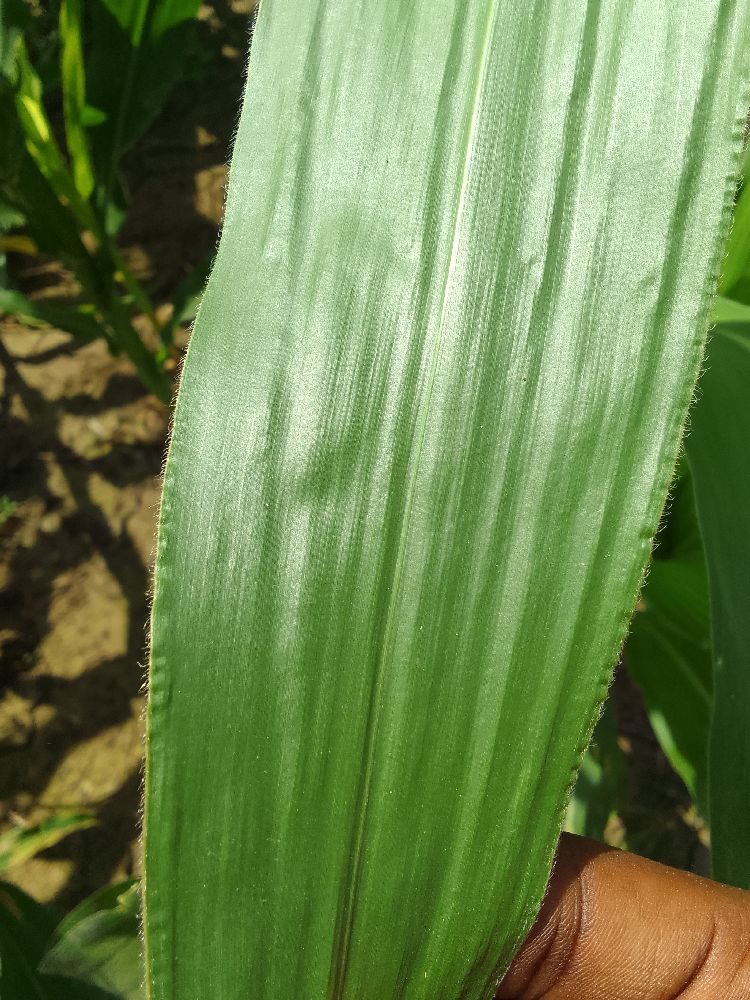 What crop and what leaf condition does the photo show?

maize, healthy
